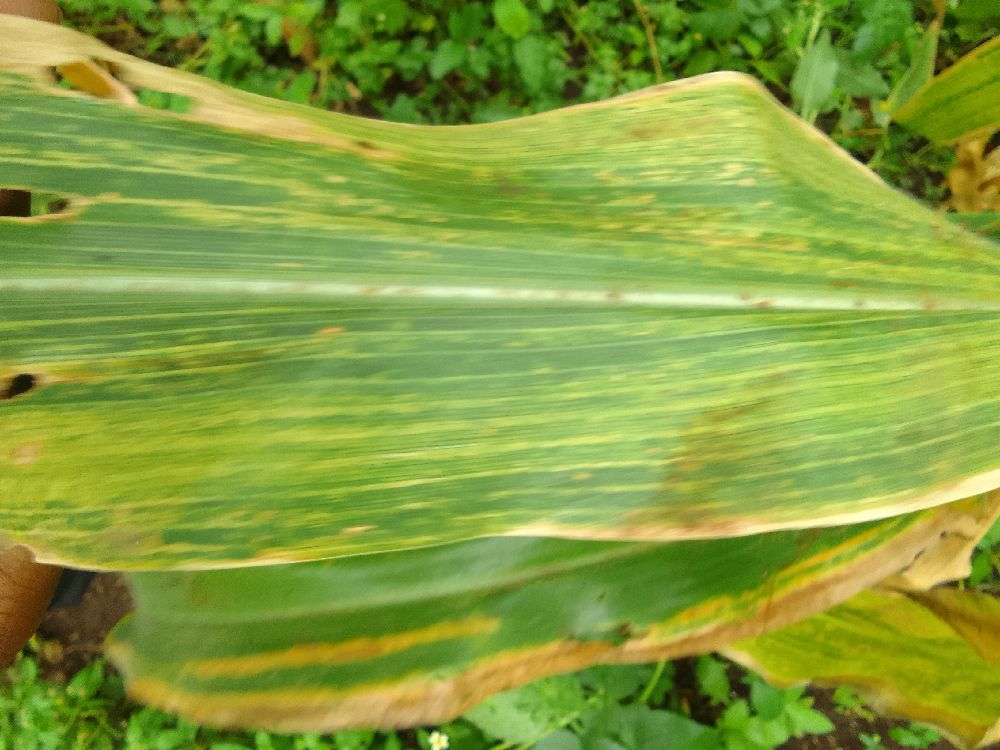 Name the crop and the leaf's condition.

maize, maize lethal necrosis
